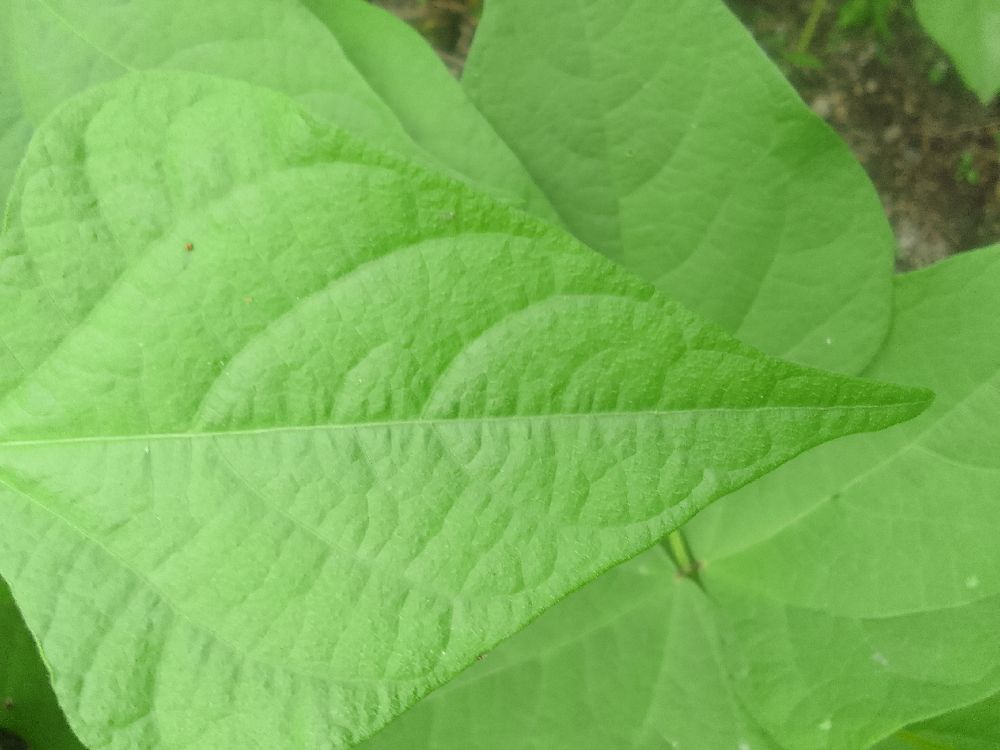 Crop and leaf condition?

common bean, healthy
